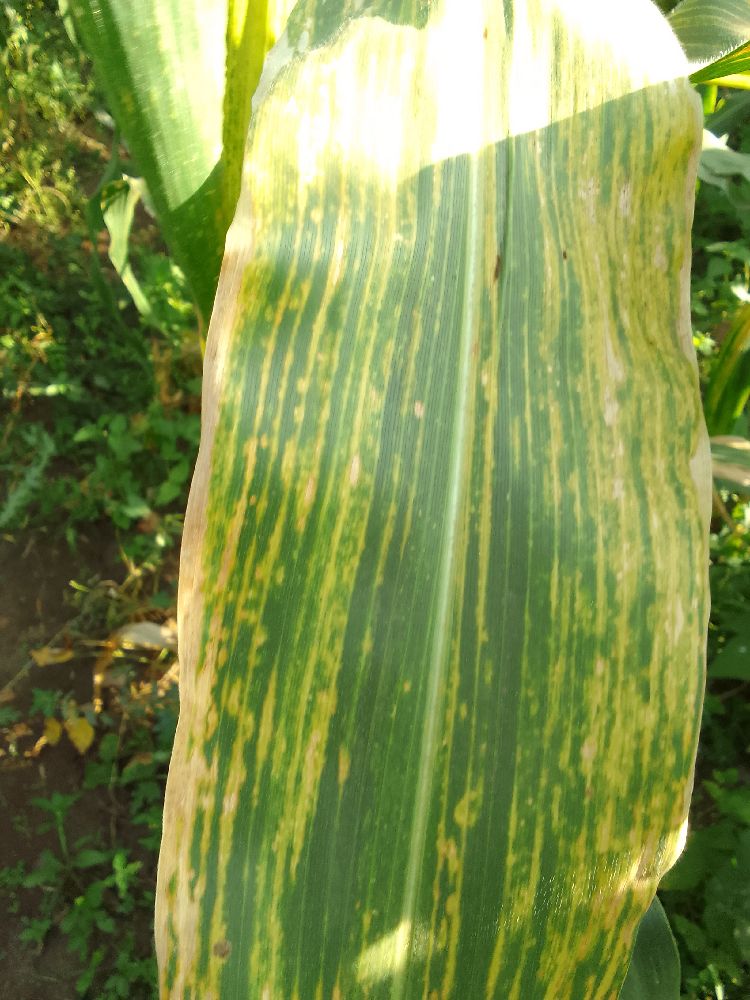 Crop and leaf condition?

maize, maize lethal necrosis
